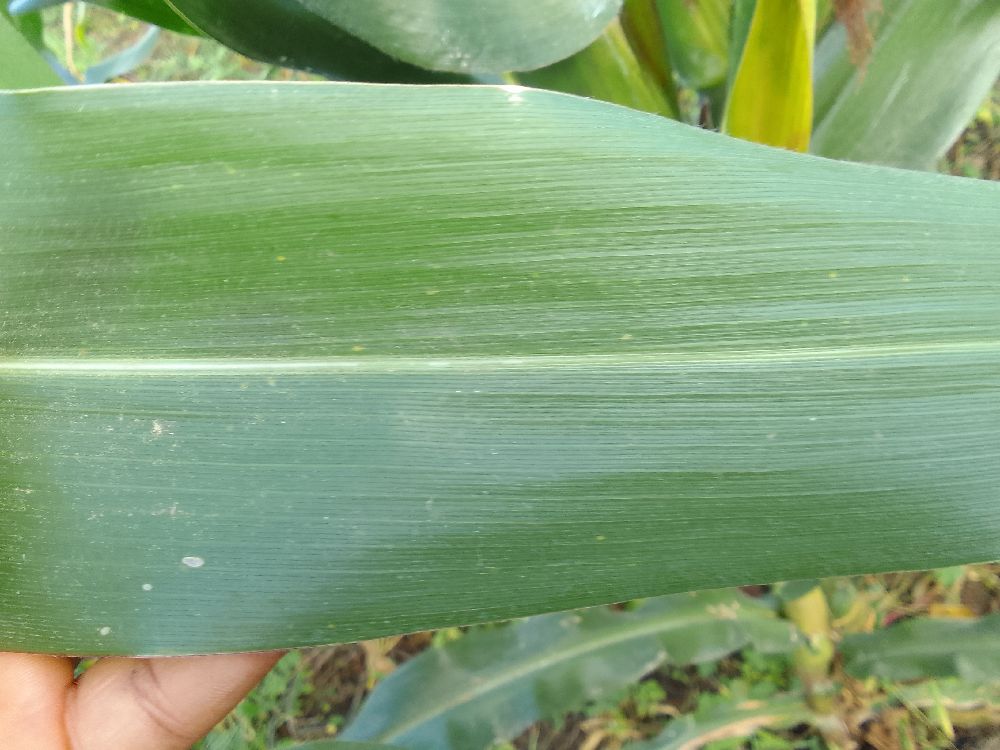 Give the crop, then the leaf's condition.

maize, healthy
